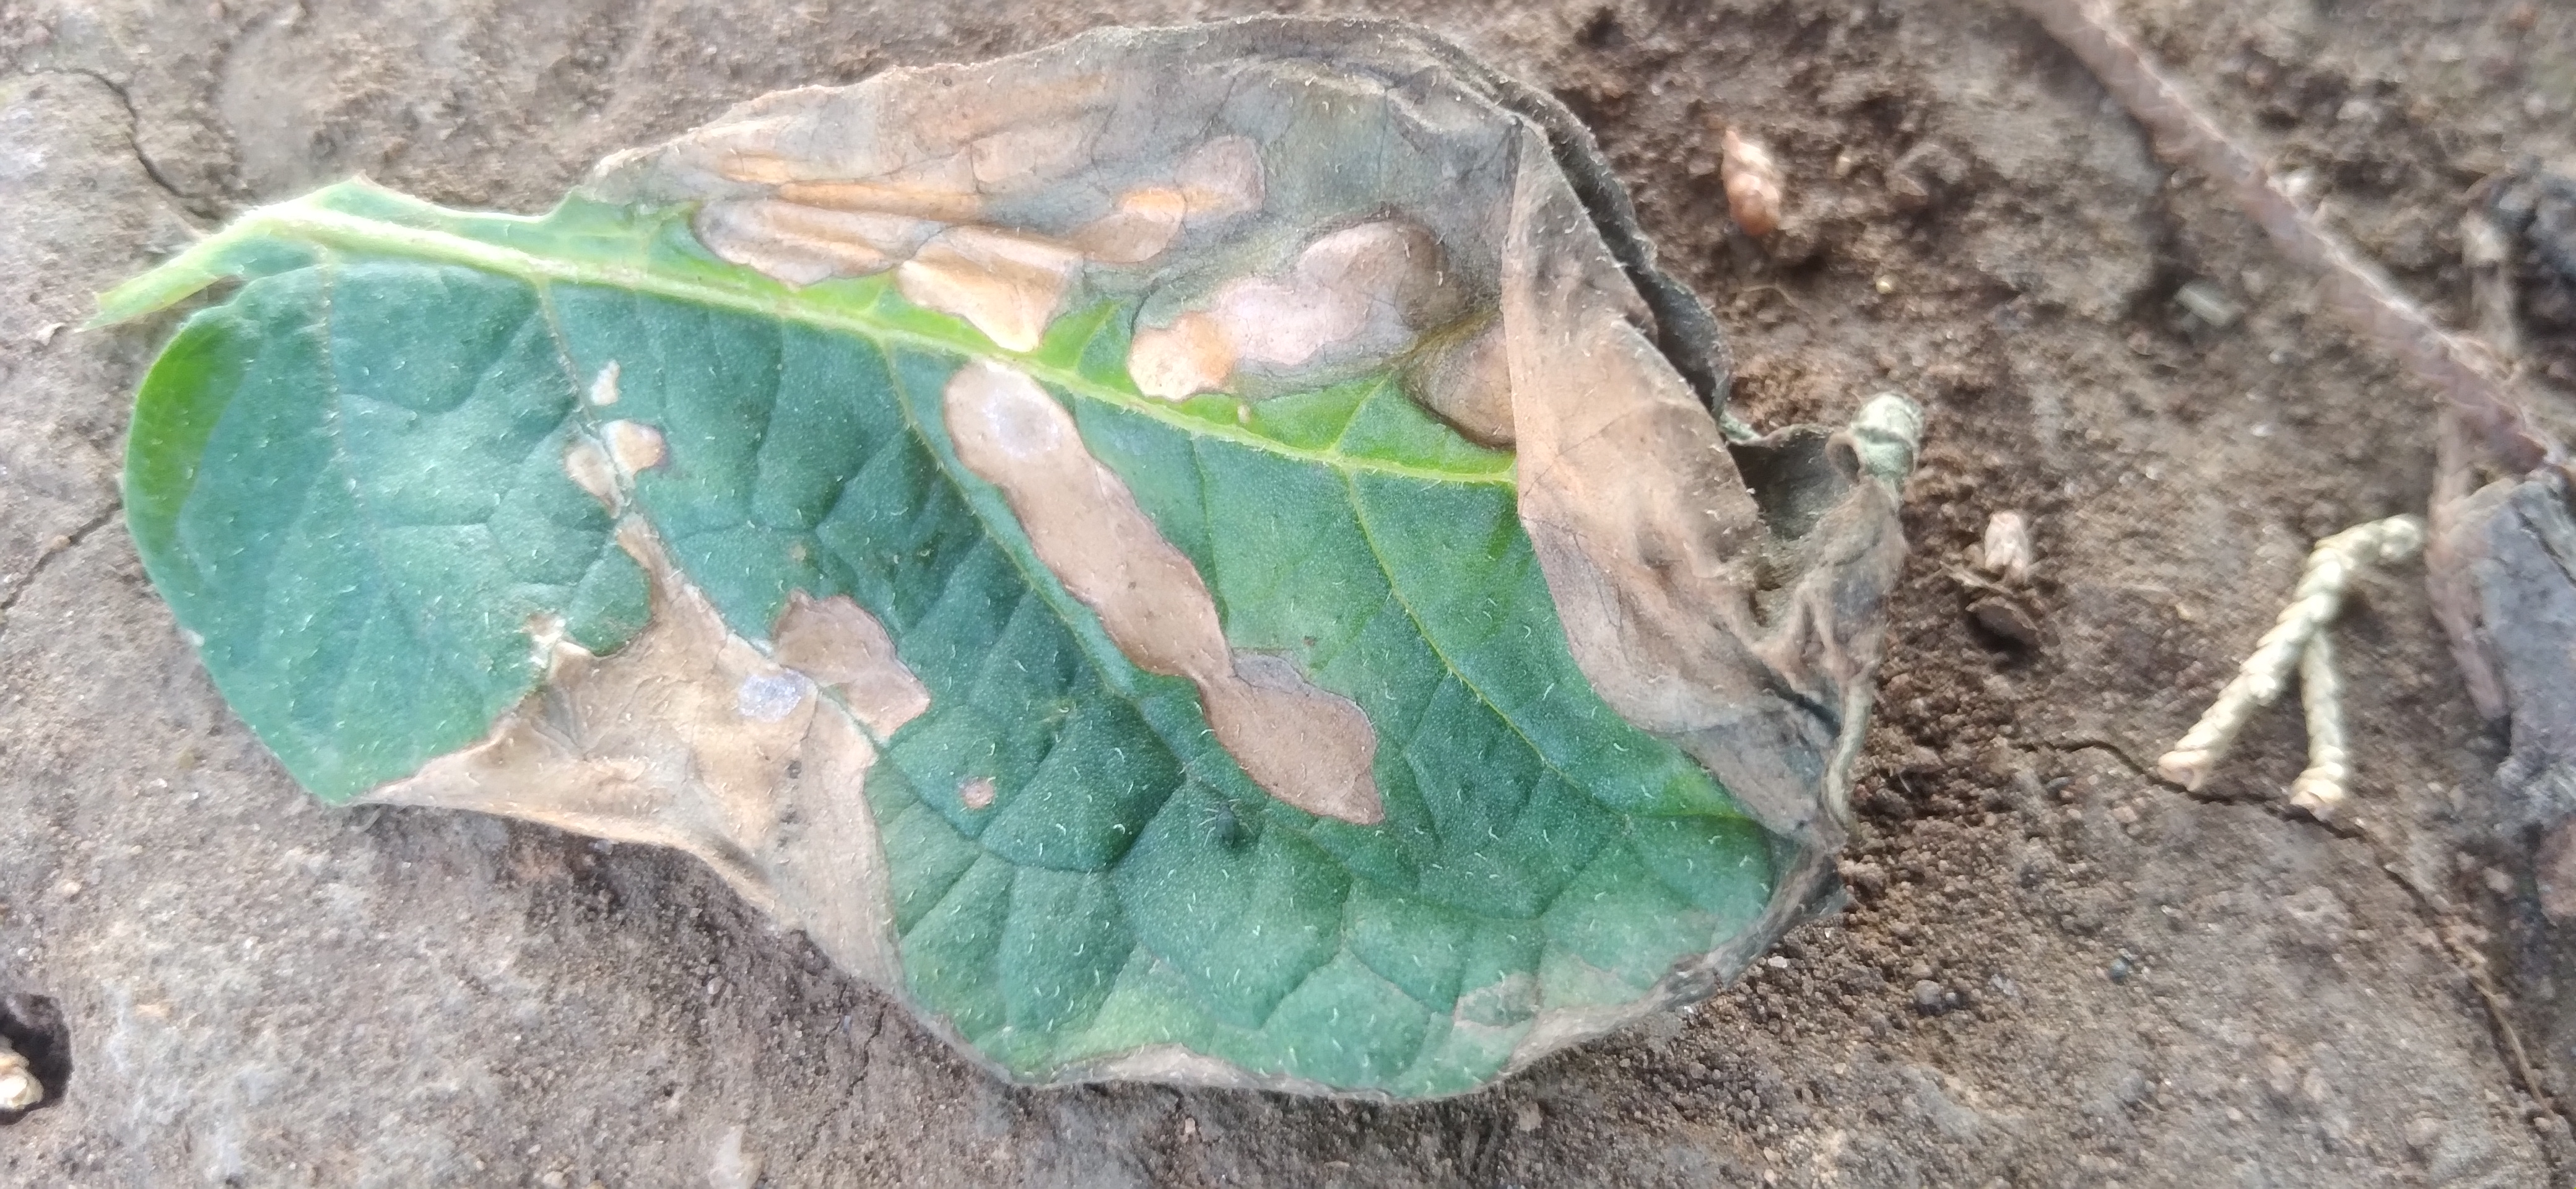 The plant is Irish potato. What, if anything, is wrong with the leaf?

early blight
